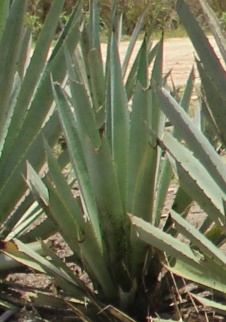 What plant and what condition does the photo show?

agave, spotted
